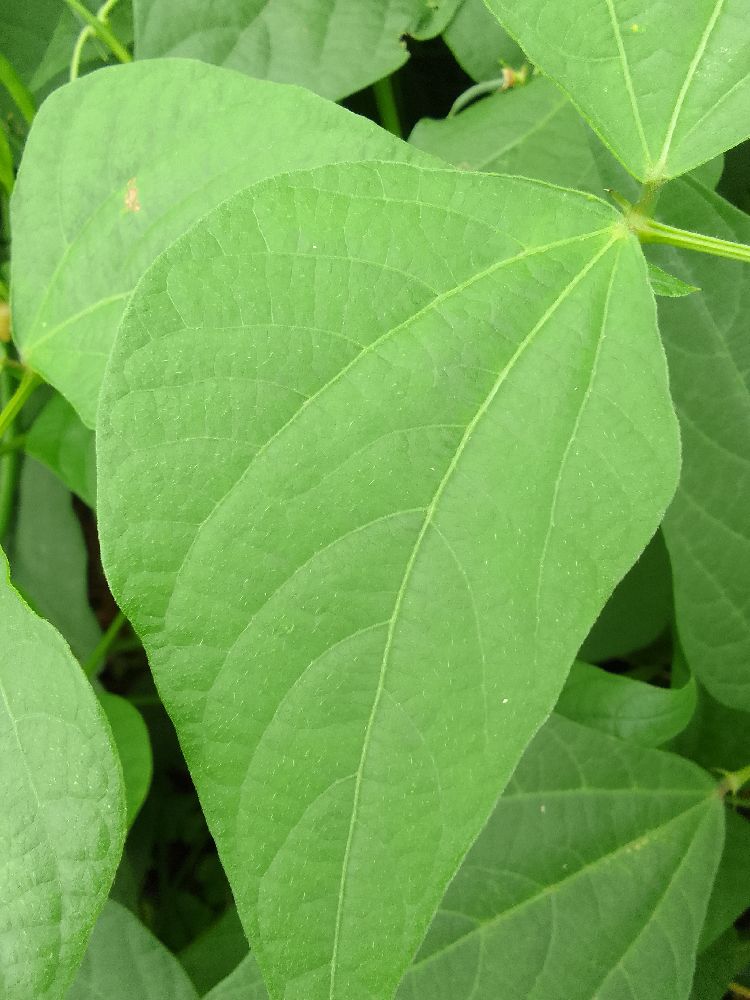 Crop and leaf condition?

common bean, healthy
